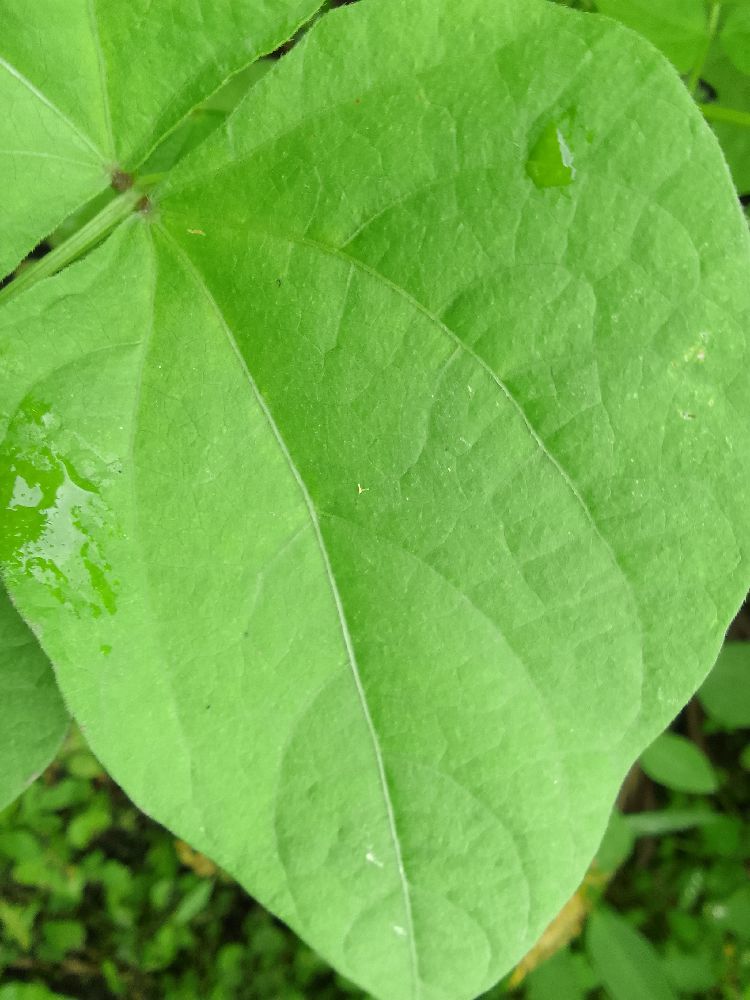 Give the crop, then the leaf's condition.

common bean, healthy
